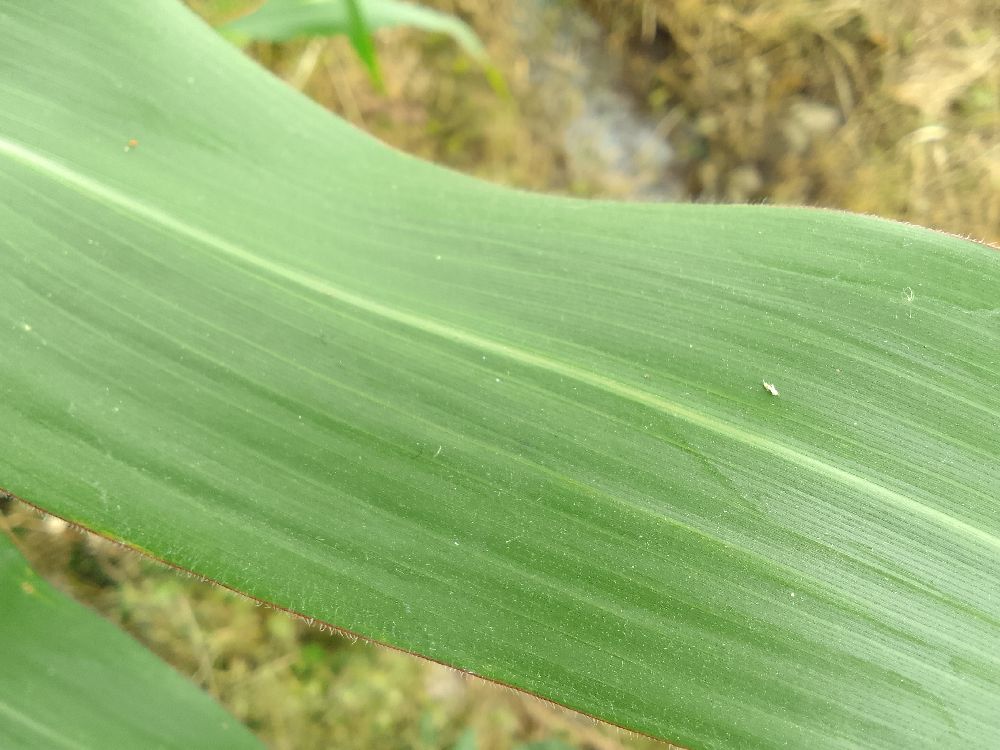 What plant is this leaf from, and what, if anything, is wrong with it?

maize, healthy
